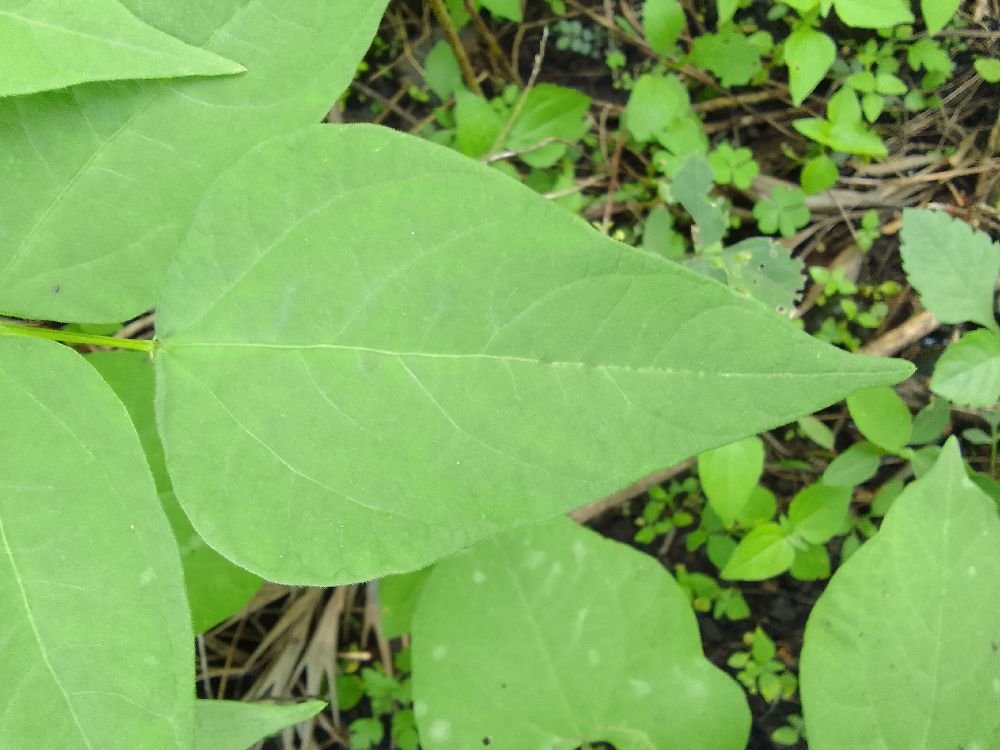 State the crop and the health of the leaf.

common bean, healthy
